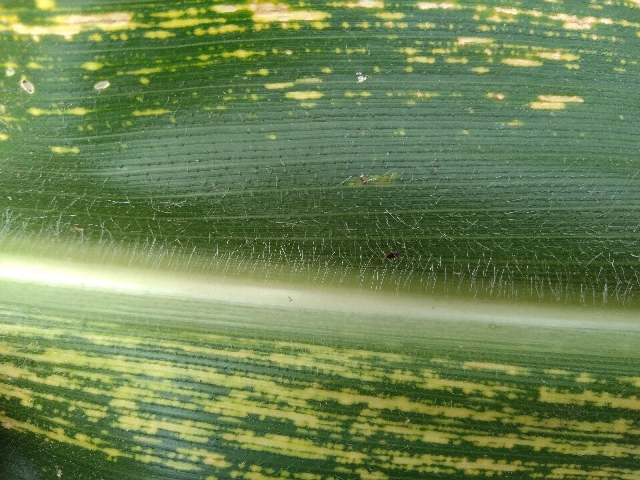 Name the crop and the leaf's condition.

maize, maize streak virus
